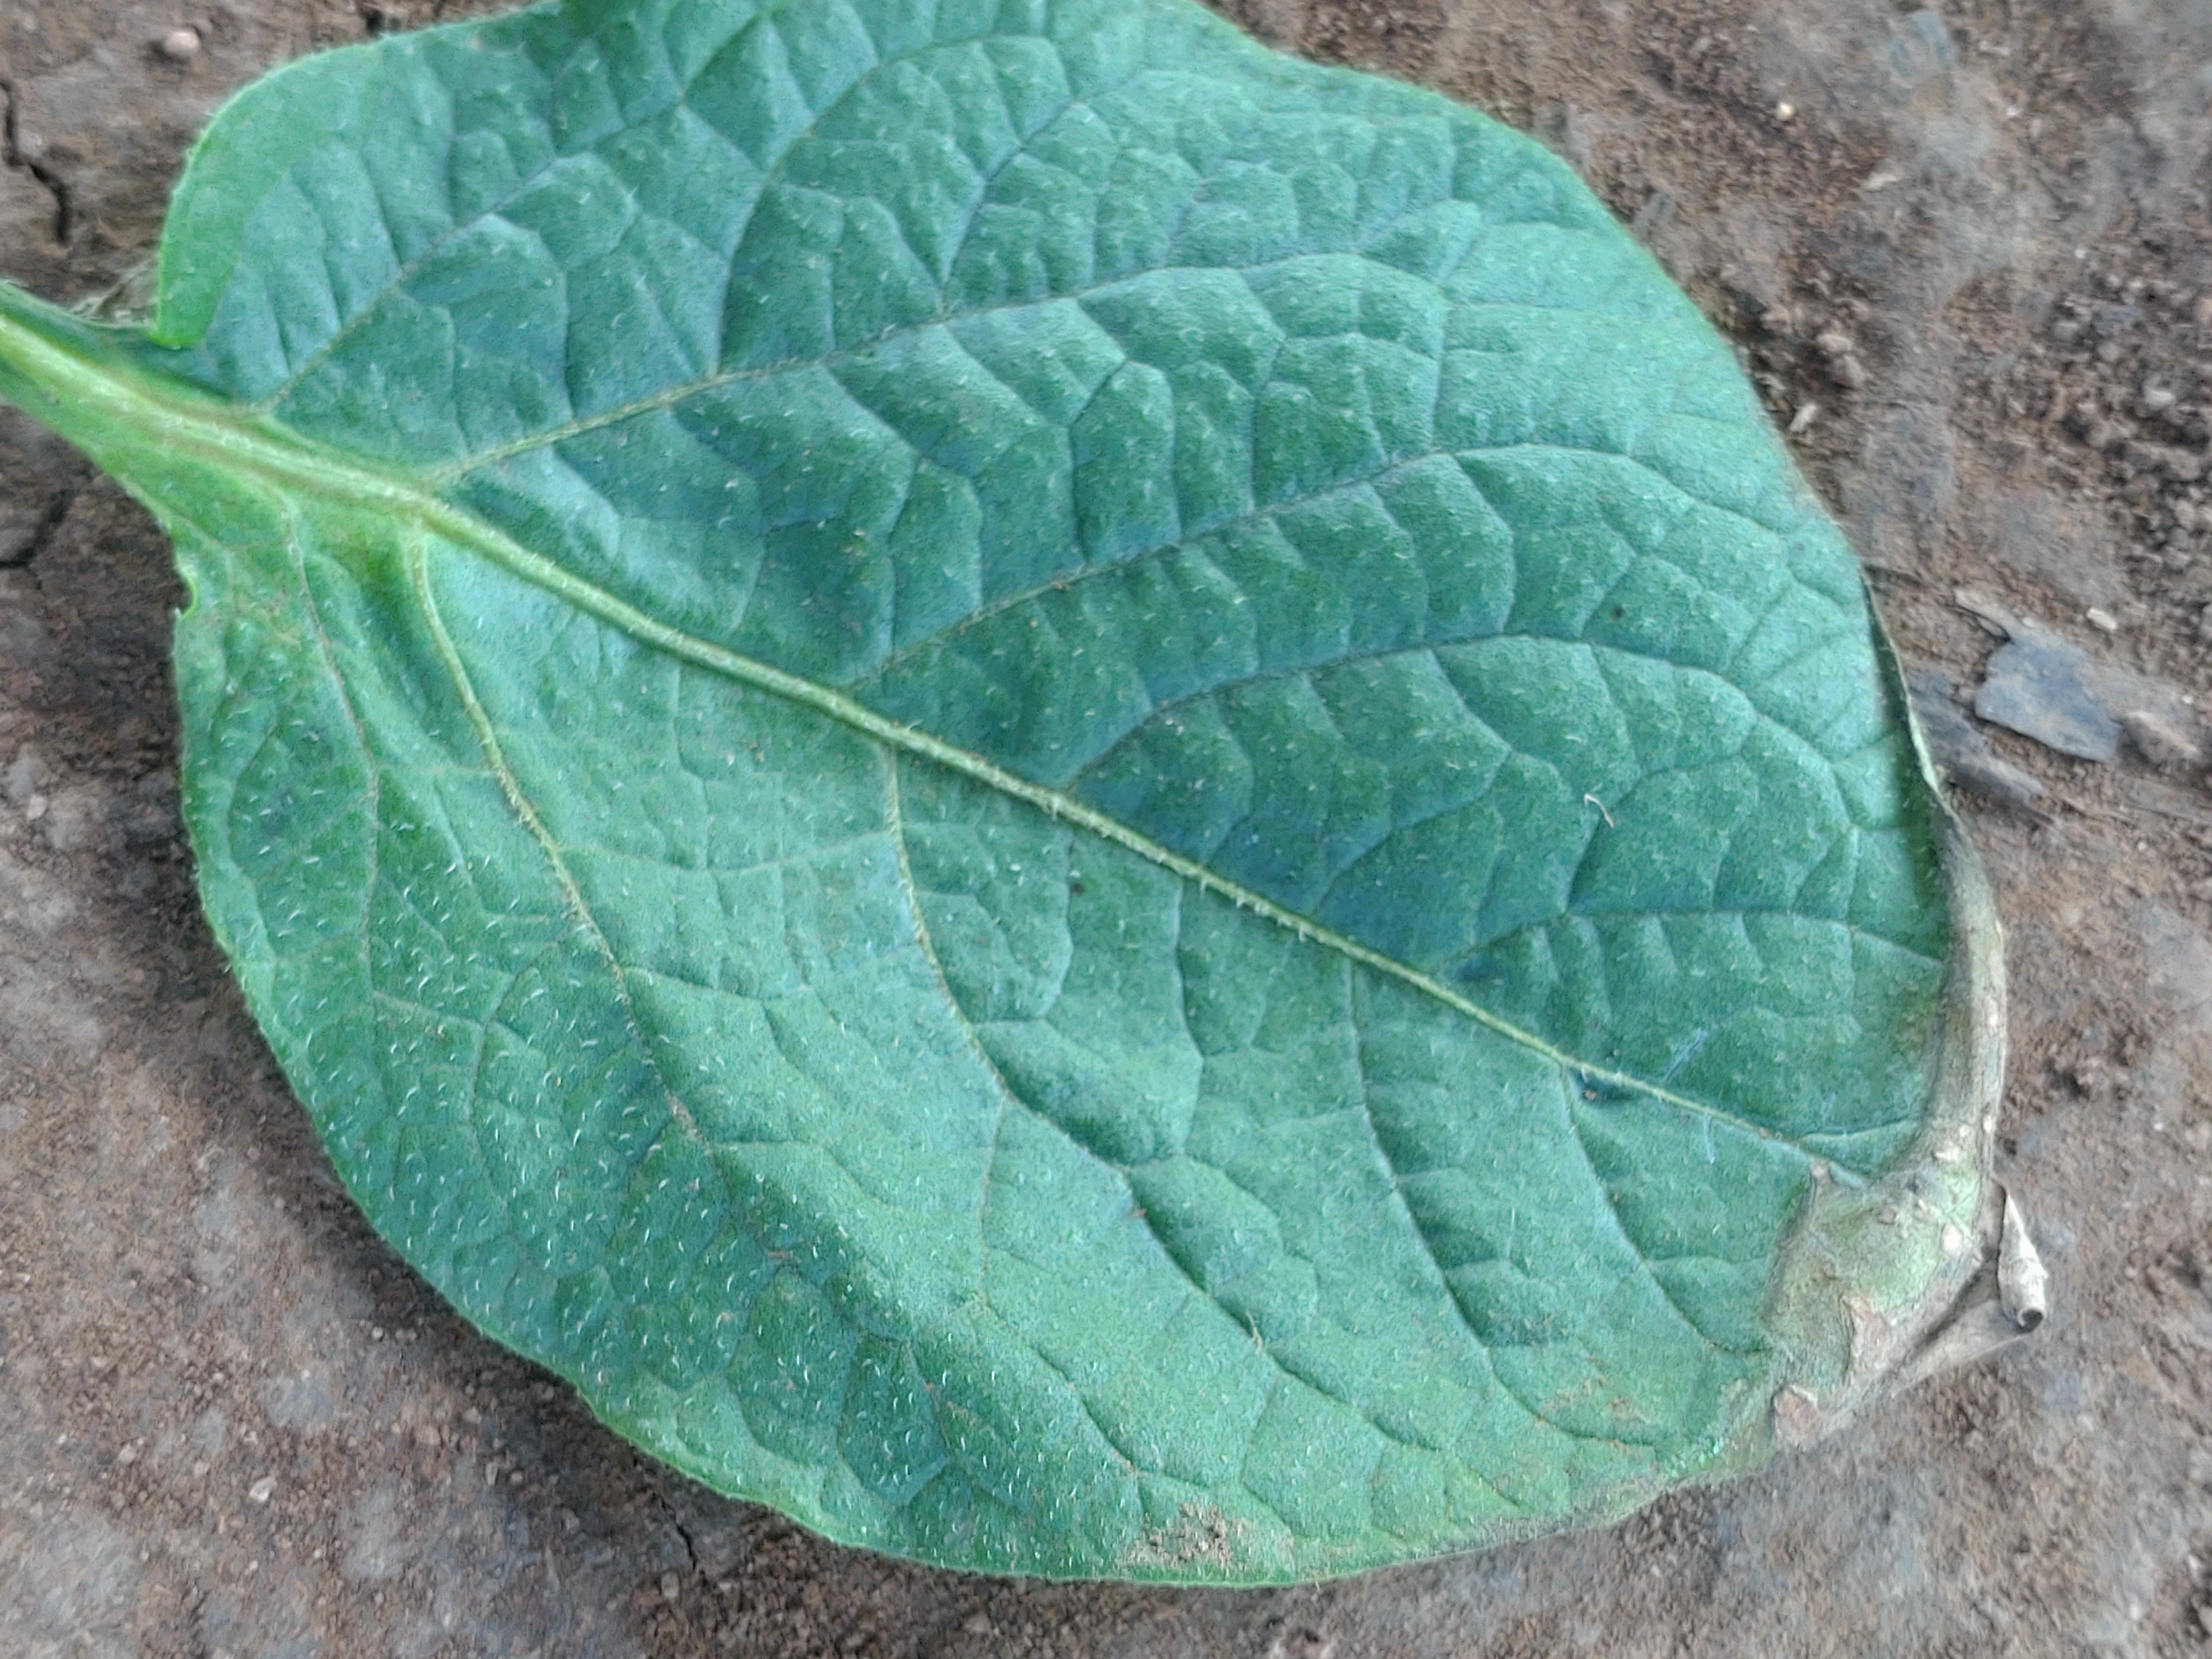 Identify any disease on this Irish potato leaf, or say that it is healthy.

early blight
